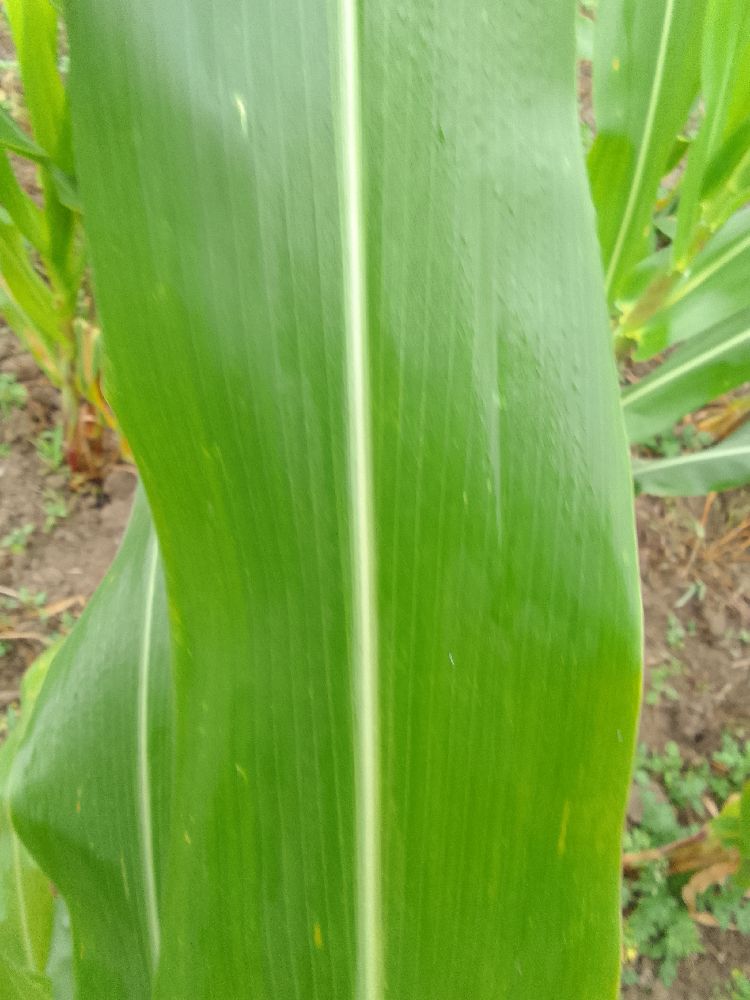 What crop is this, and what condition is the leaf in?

maize, healthy
